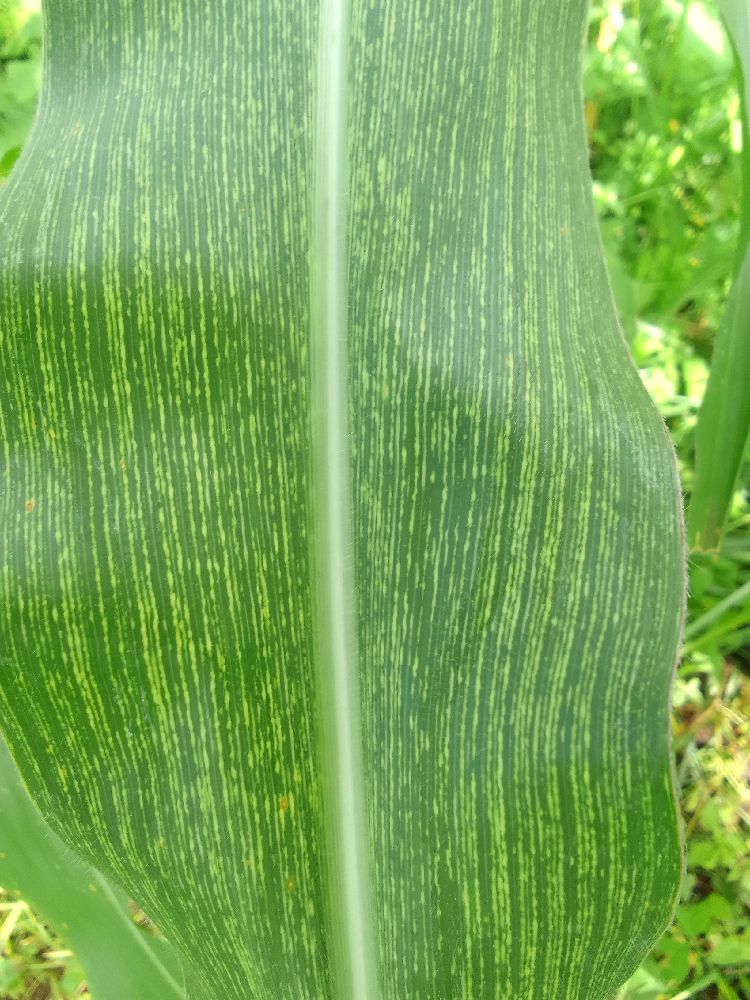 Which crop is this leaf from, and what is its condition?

maize, maize streak virus
